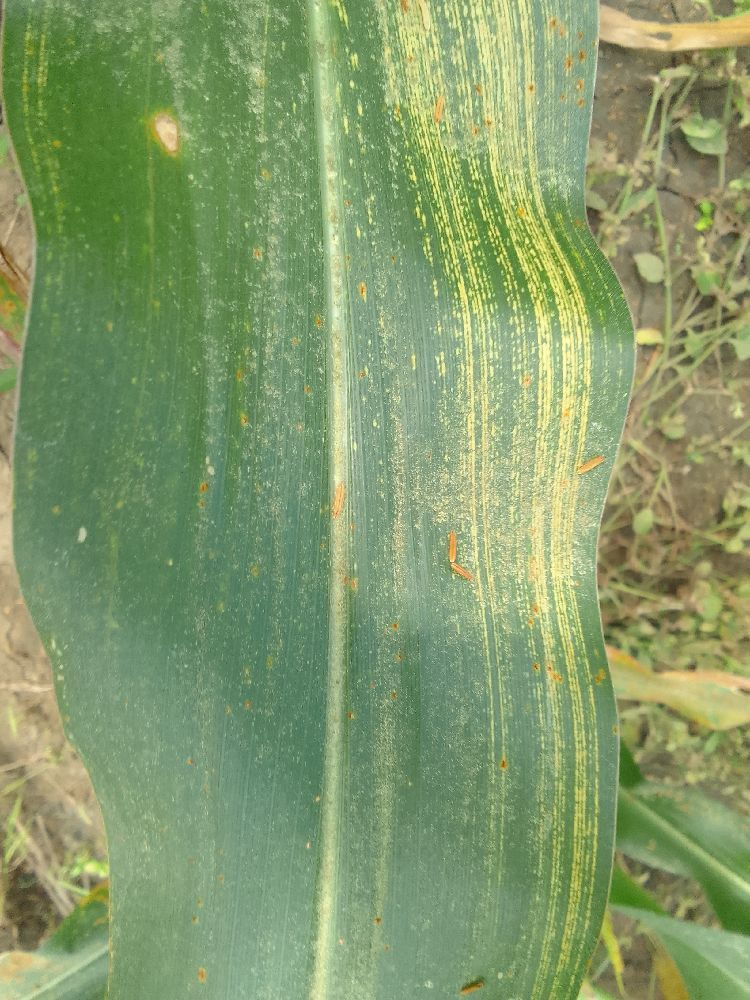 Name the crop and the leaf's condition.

maize, maize streak virus
